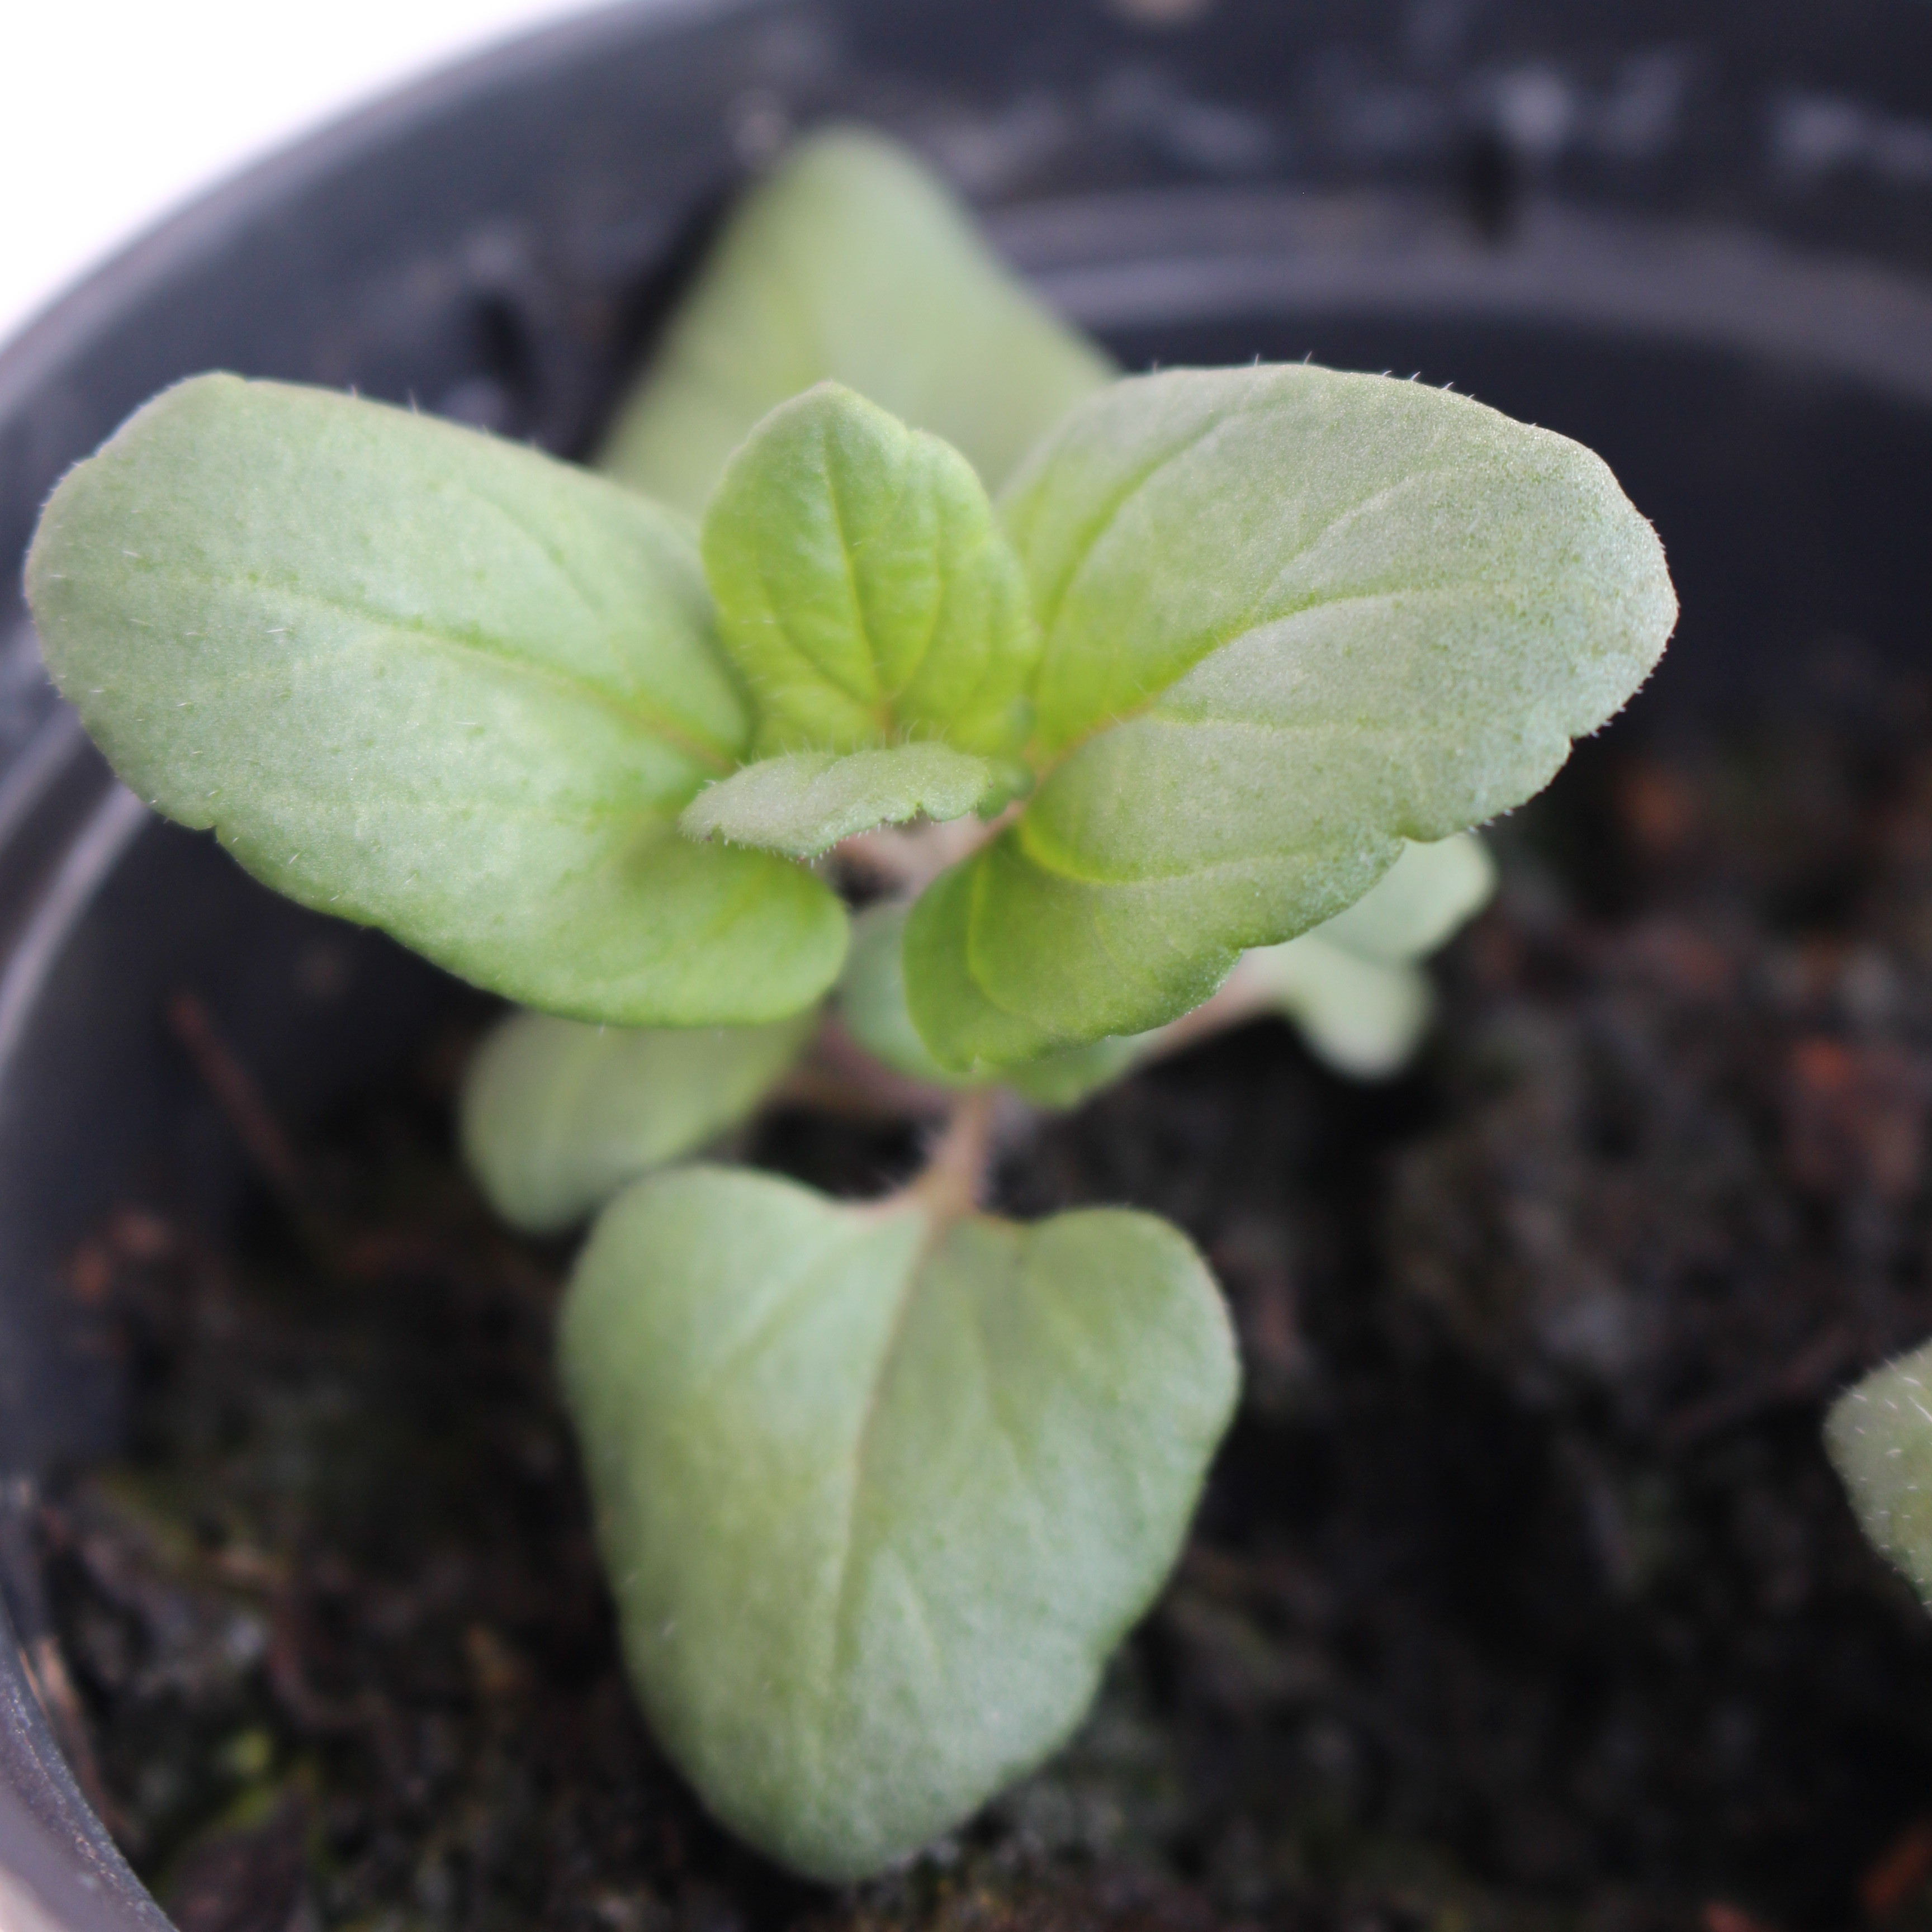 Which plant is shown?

Veronica persica
